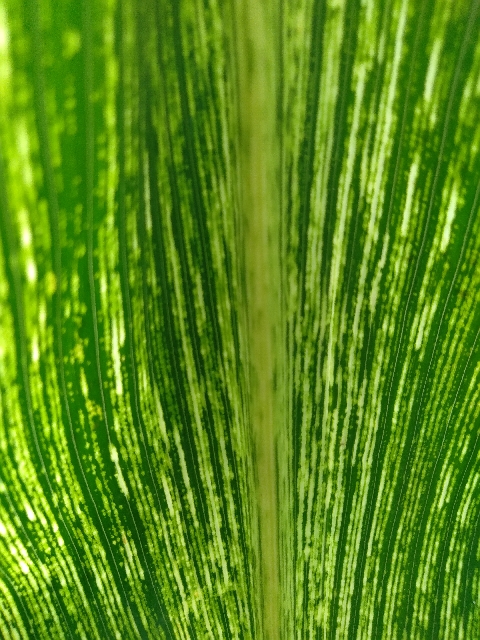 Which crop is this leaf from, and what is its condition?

maize, maize streak virus
